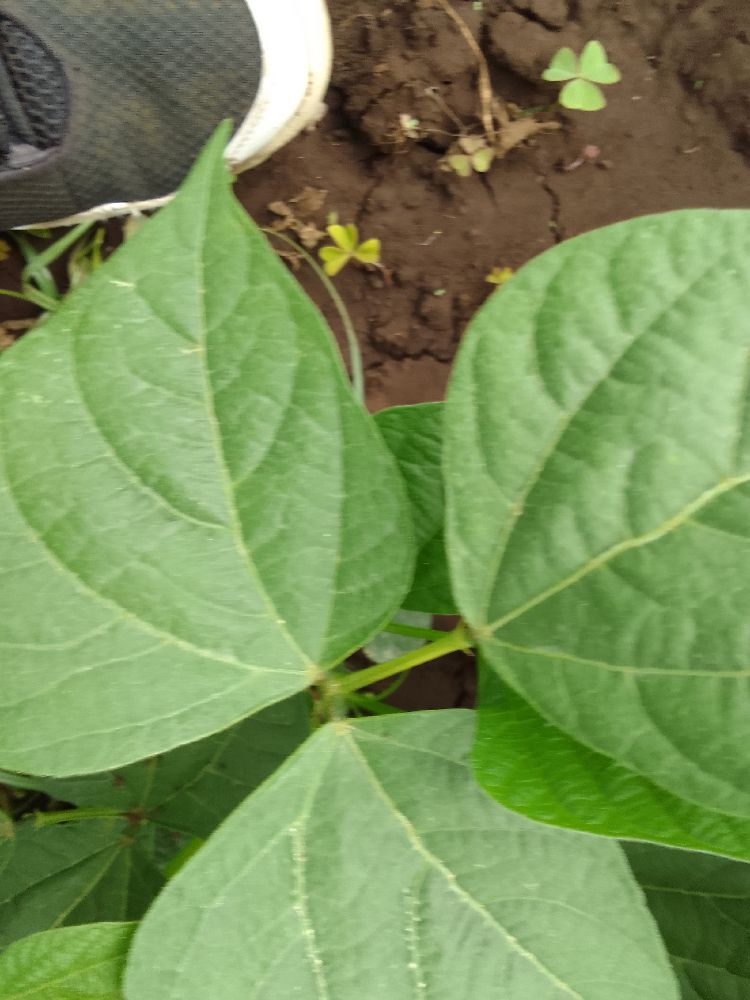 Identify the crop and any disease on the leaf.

common bean, healthy
